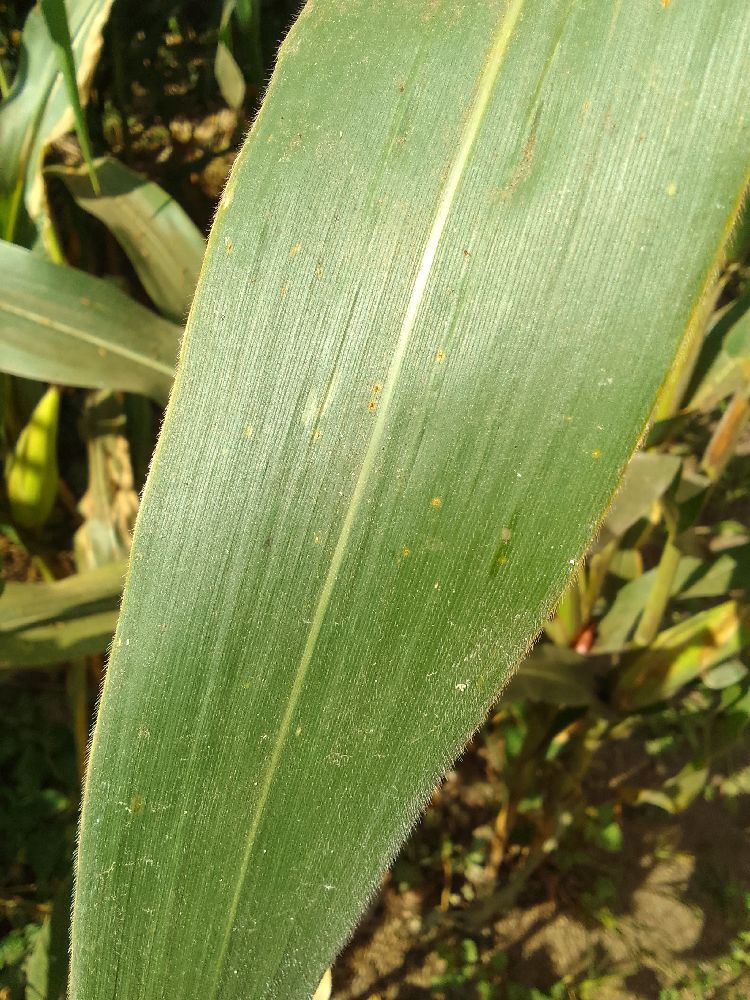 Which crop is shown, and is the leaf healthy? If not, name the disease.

maize, healthy
